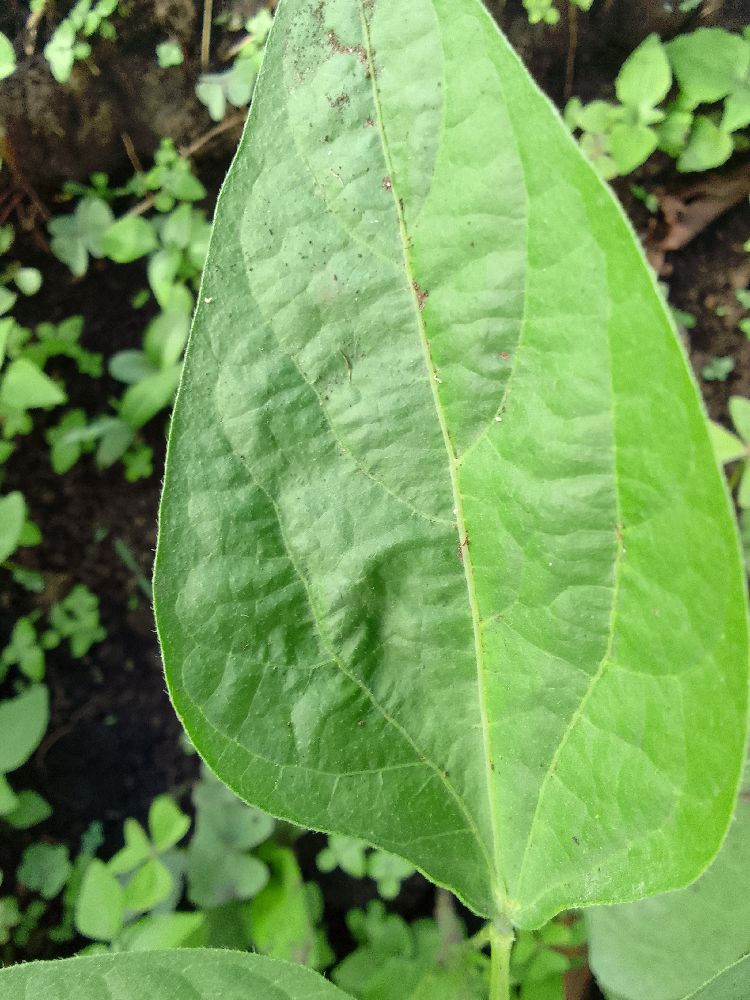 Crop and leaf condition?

common bean, healthy
